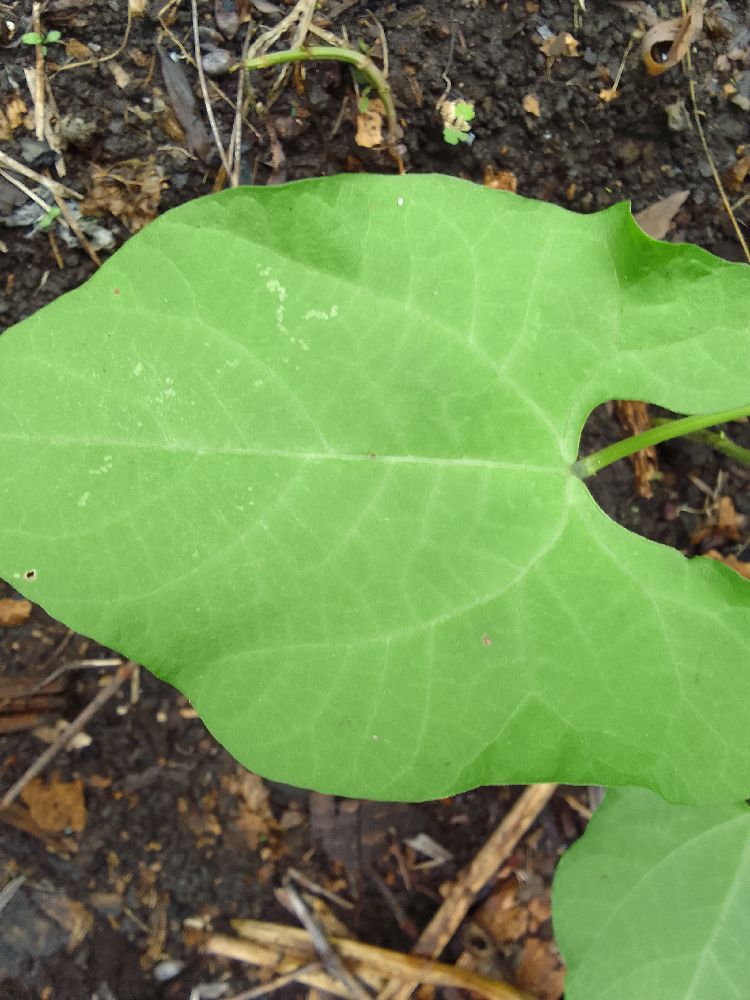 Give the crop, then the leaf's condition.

common bean, healthy
